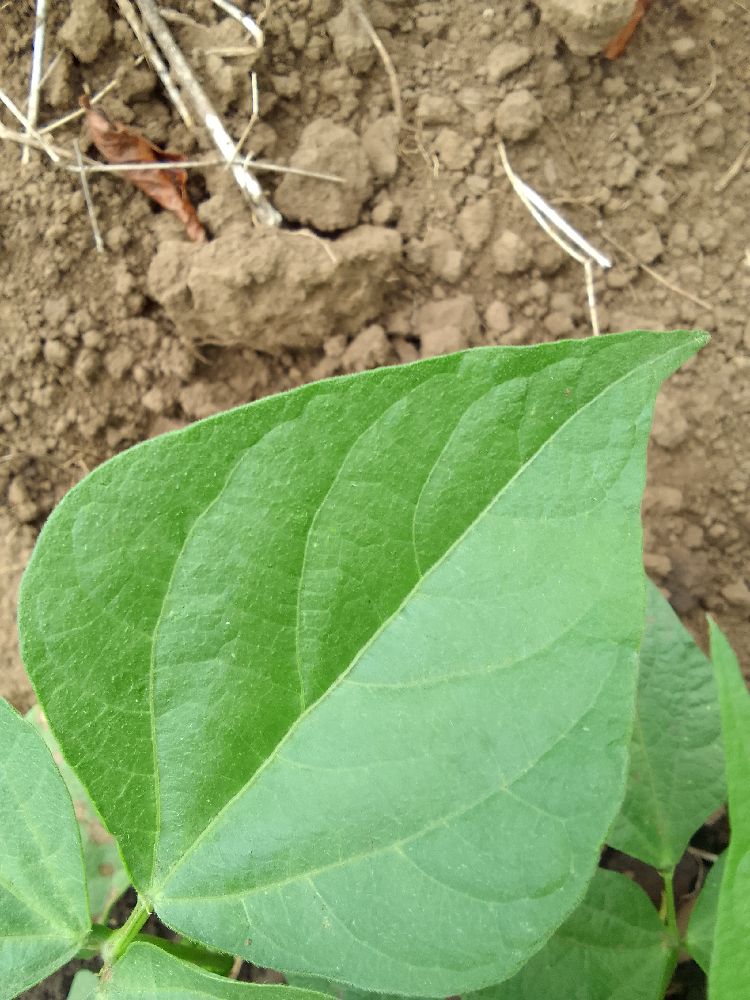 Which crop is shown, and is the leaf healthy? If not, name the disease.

common bean, healthy
